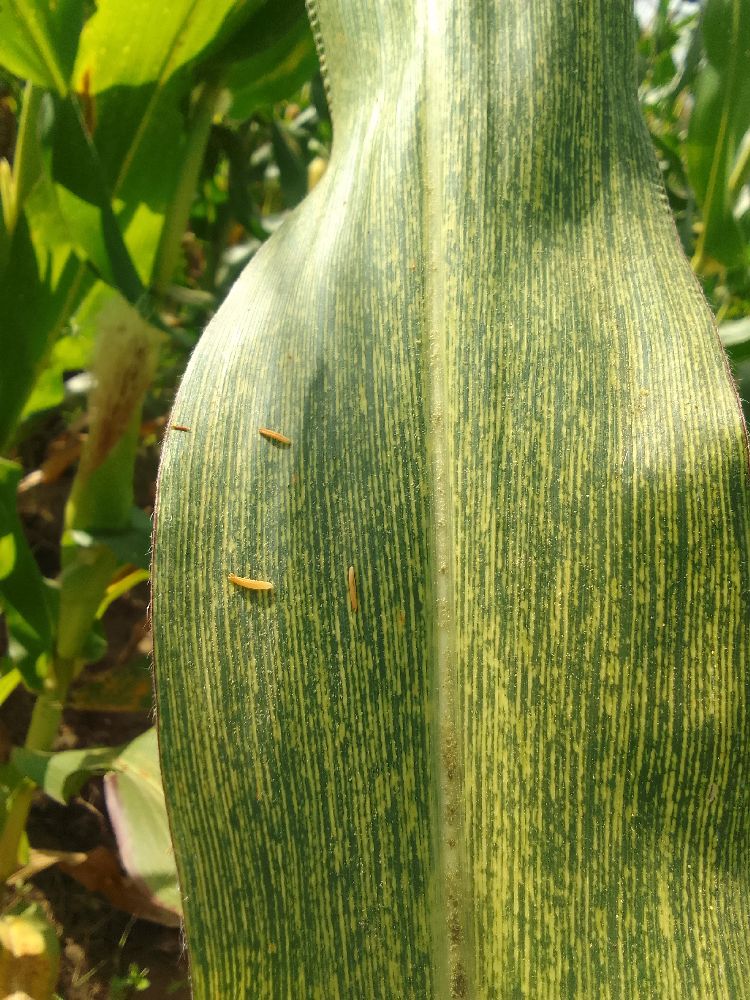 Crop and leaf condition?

maize, maize streak virus
